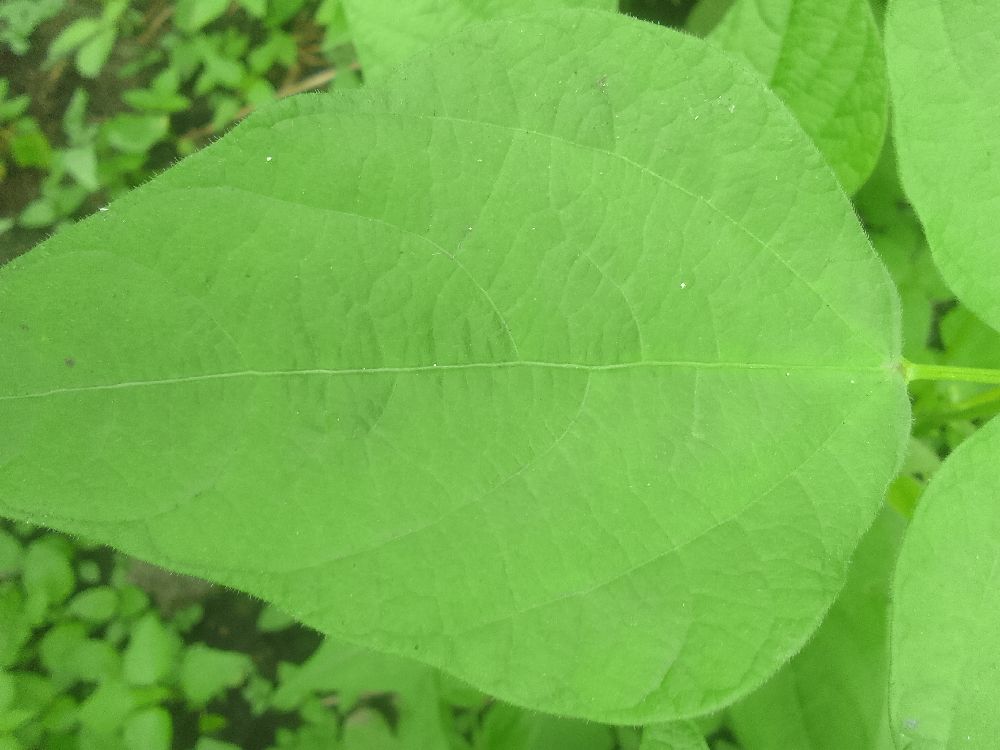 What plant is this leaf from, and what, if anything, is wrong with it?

common bean, healthy
